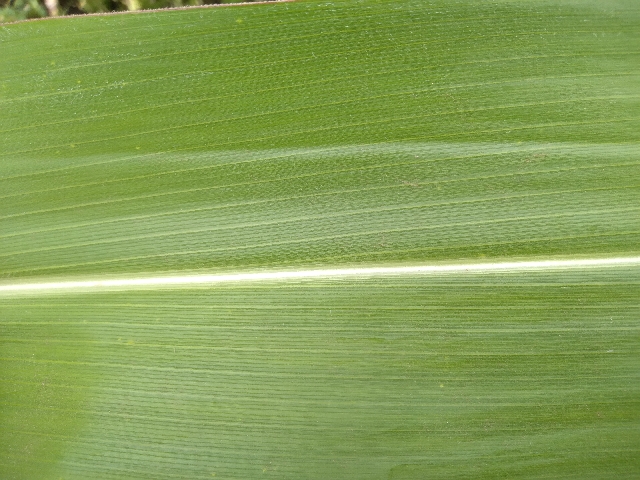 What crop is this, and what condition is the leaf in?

maize, healthy
